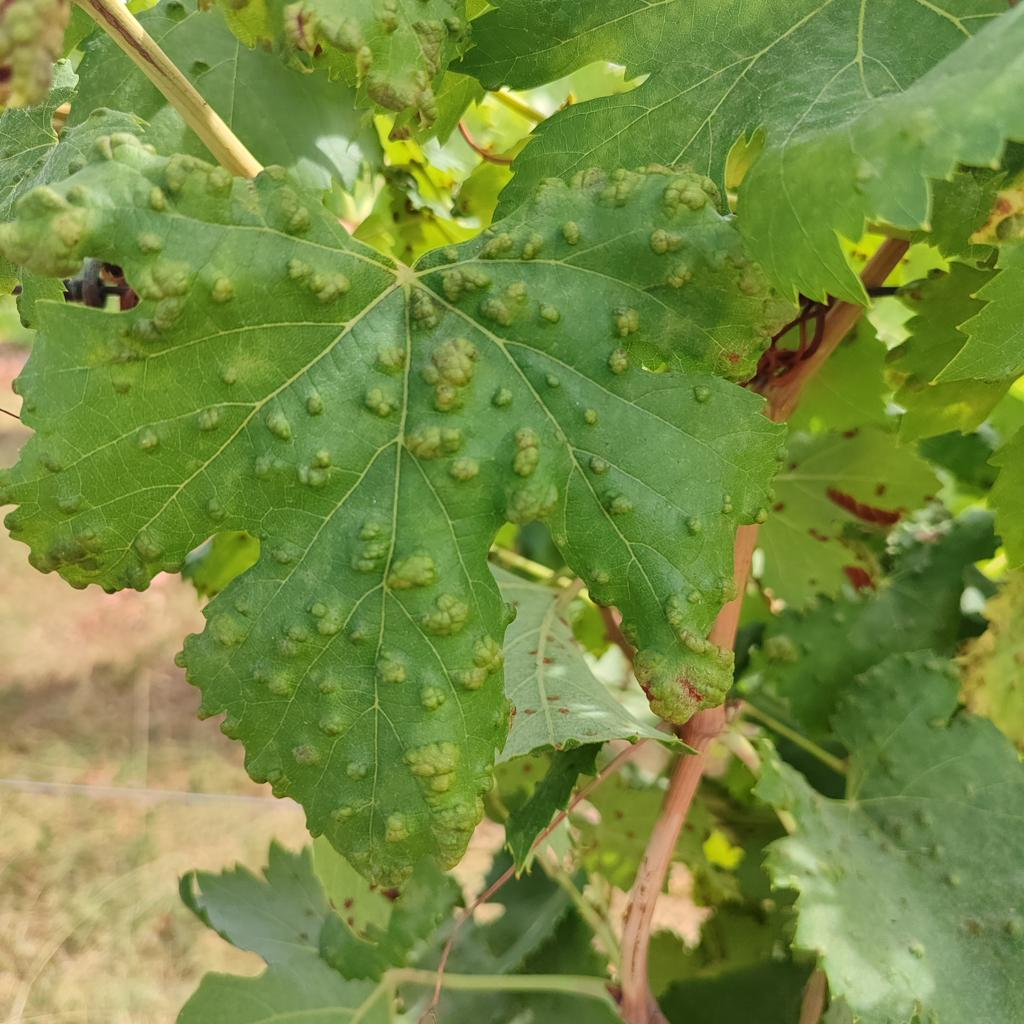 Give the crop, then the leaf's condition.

grapevine, erineum mite
